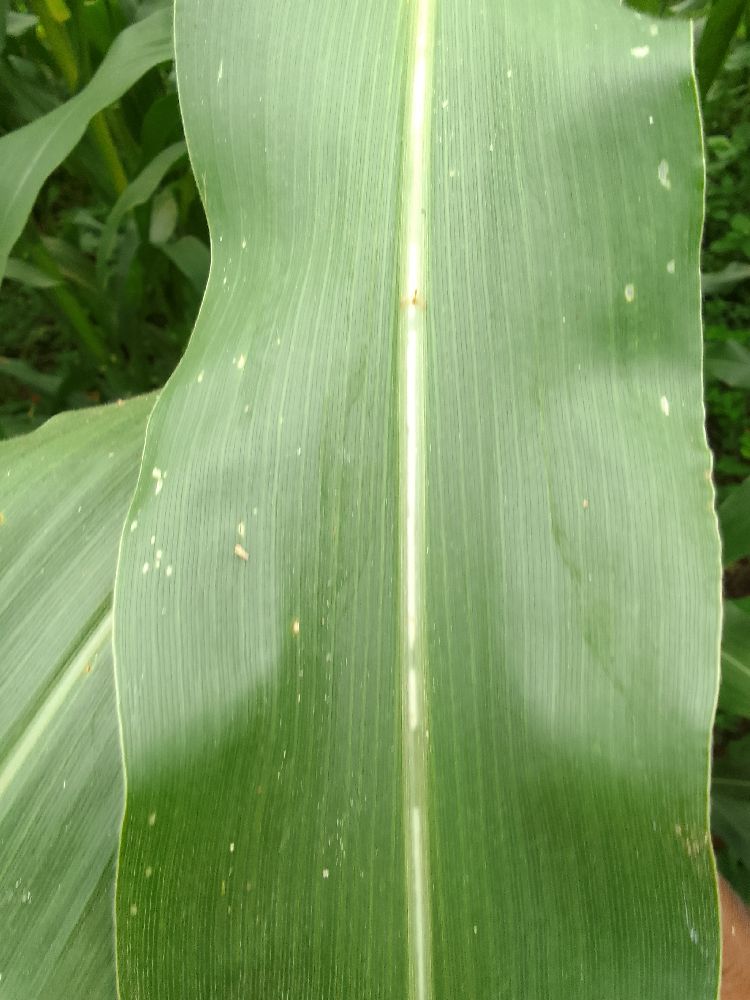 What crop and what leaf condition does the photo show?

maize, healthy
